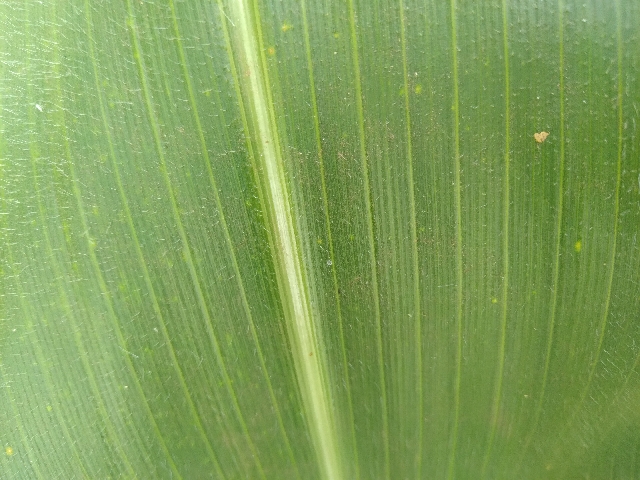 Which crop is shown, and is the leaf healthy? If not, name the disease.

maize, healthy
